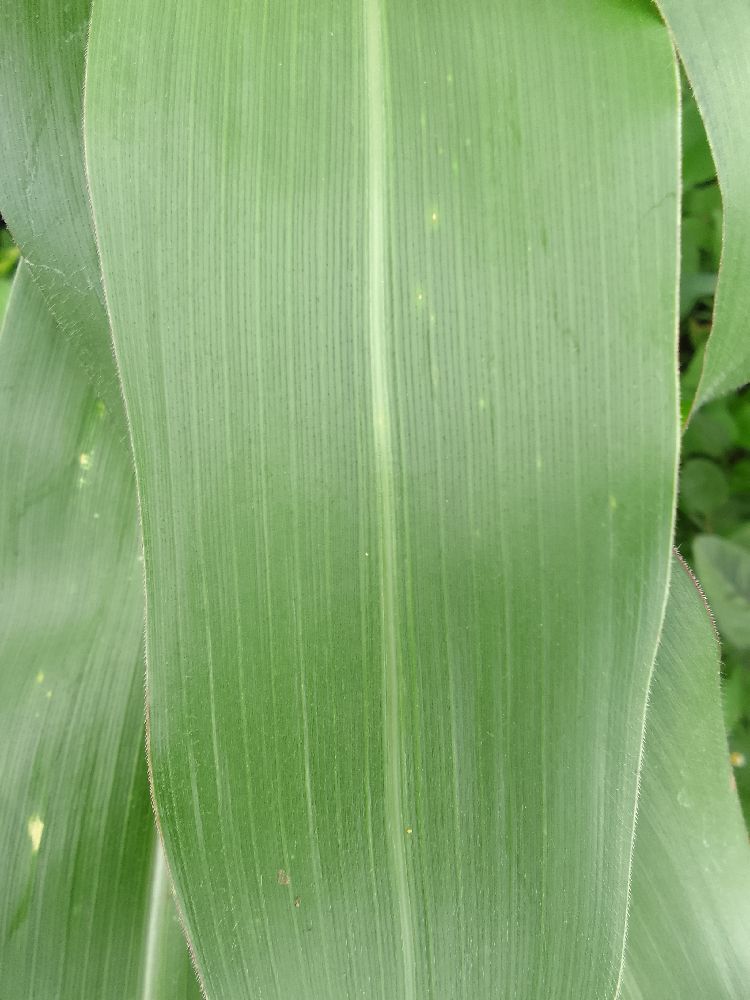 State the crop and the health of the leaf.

maize, healthy
